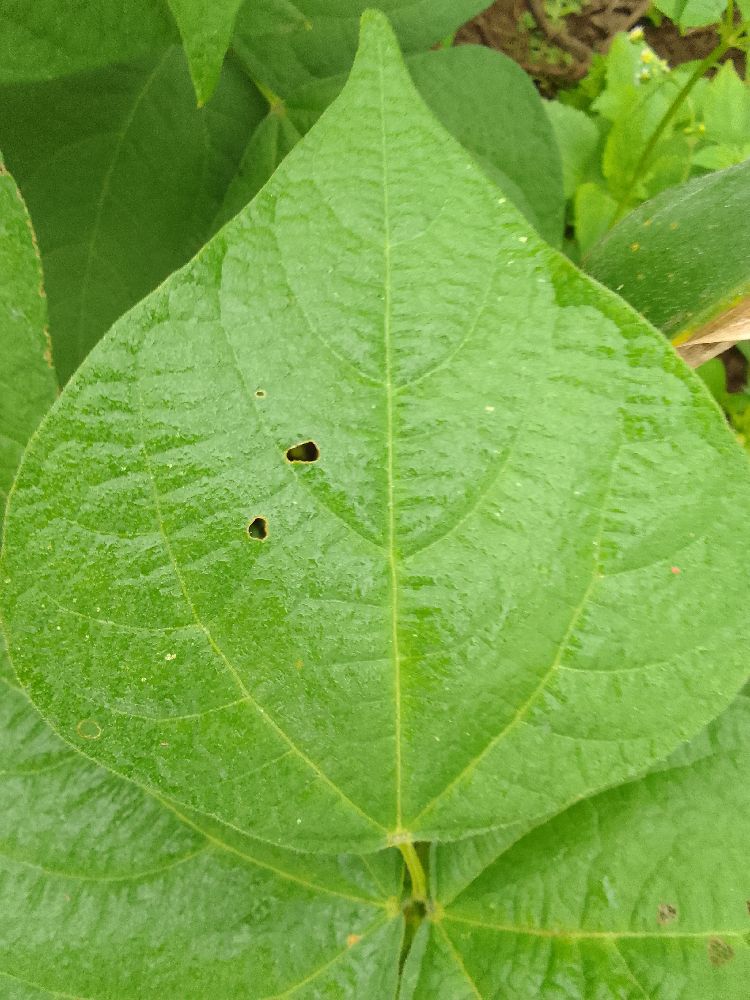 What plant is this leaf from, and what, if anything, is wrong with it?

common bean, healthy
